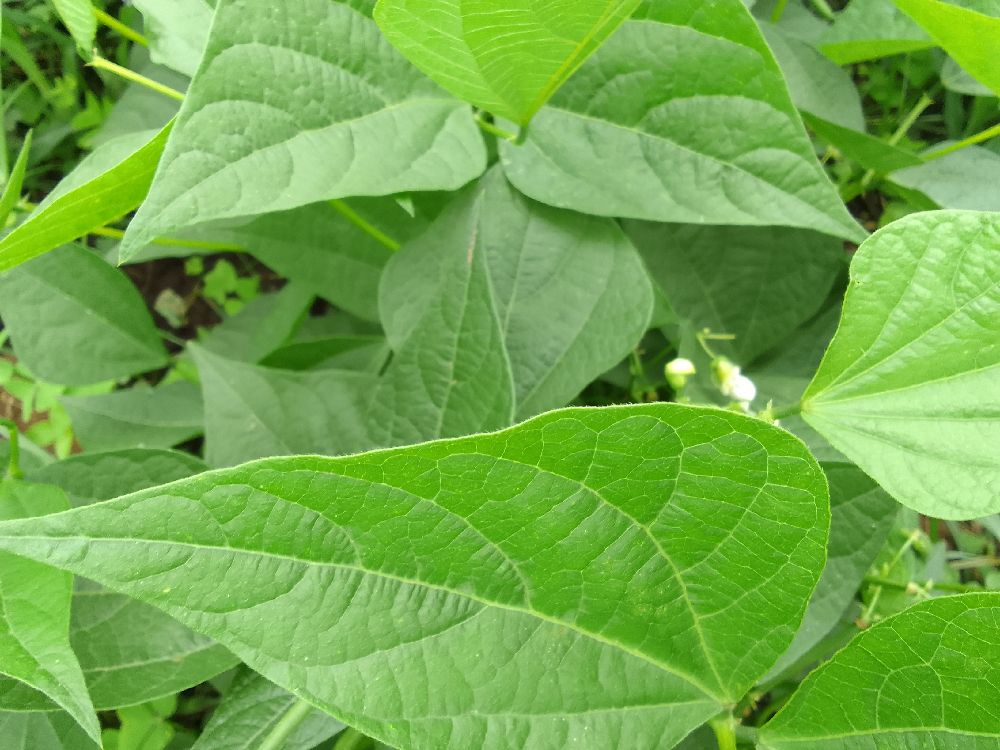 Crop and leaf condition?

common bean, healthy
